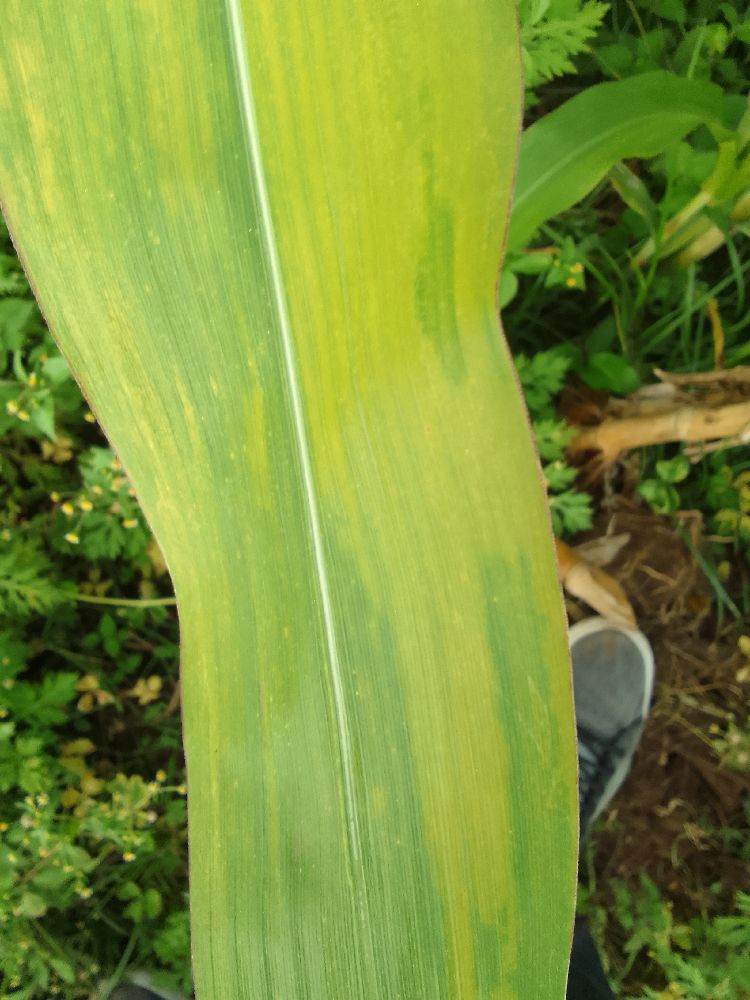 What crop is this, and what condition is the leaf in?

maize, maize lethal necrosis
